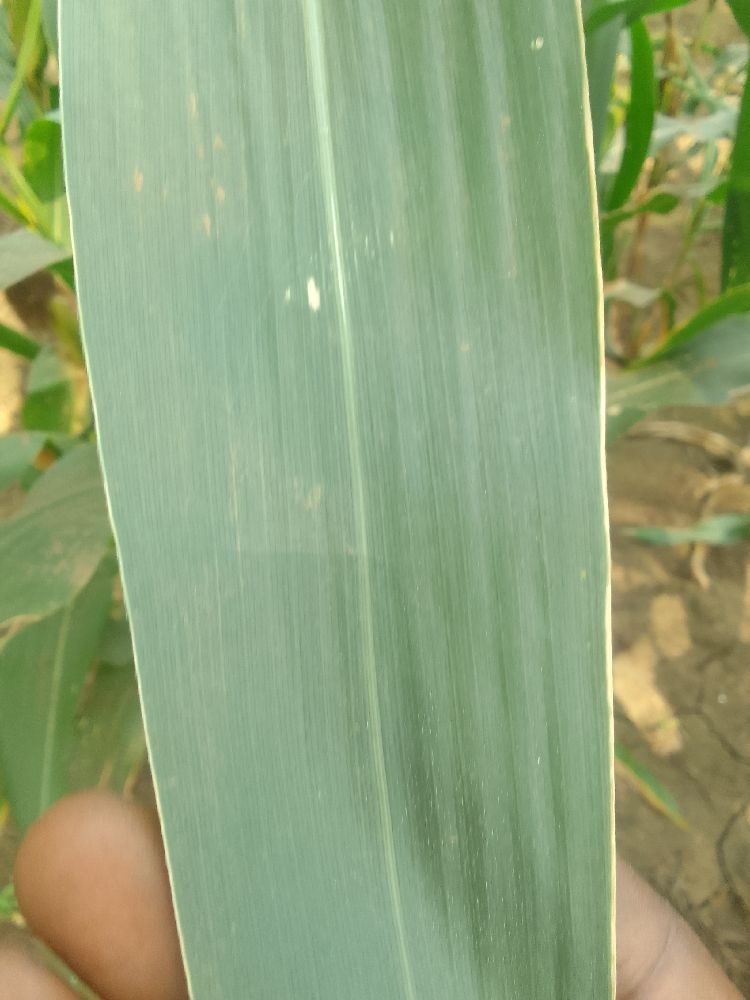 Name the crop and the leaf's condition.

maize, healthy
